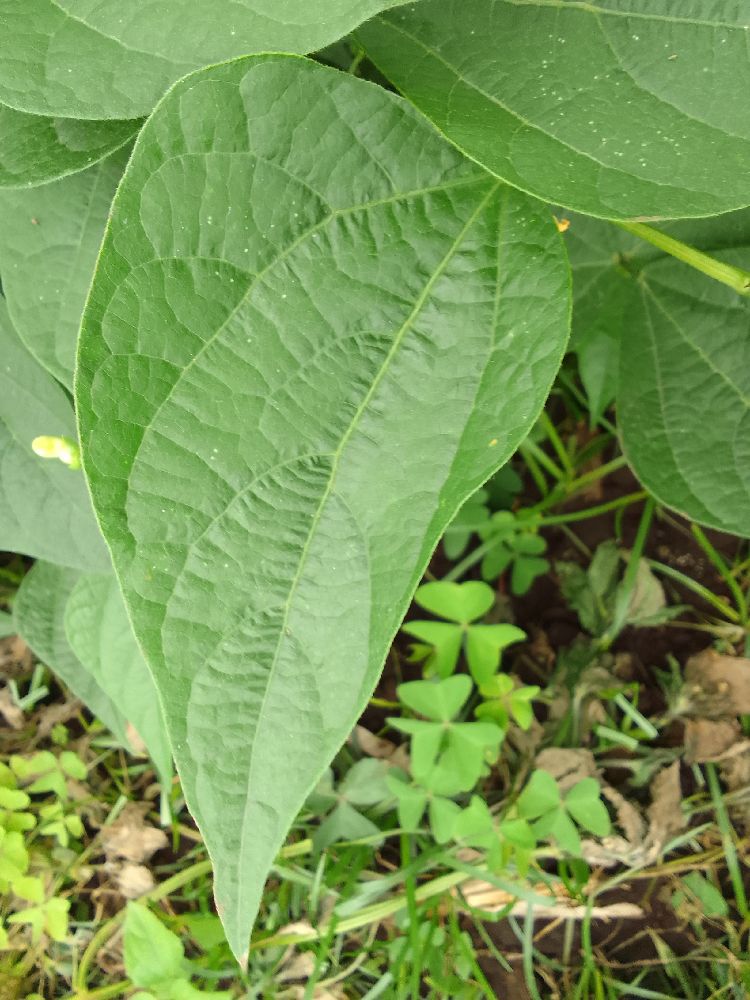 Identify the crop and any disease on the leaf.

common bean, healthy
